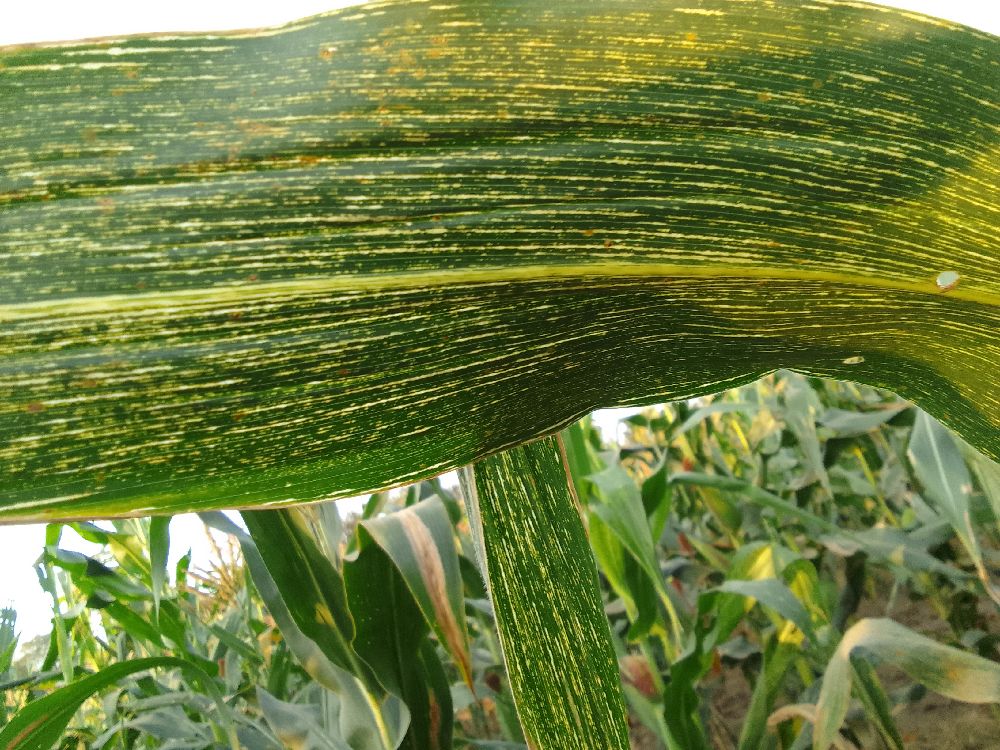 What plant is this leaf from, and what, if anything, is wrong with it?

maize, maize streak virus
